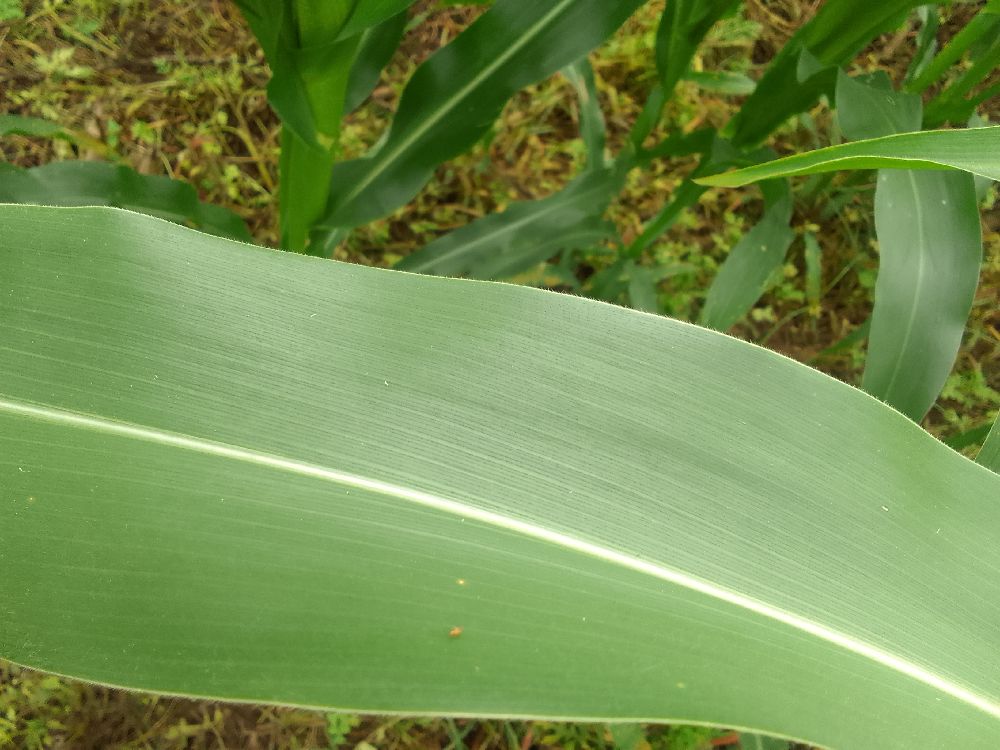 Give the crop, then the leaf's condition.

maize, healthy
